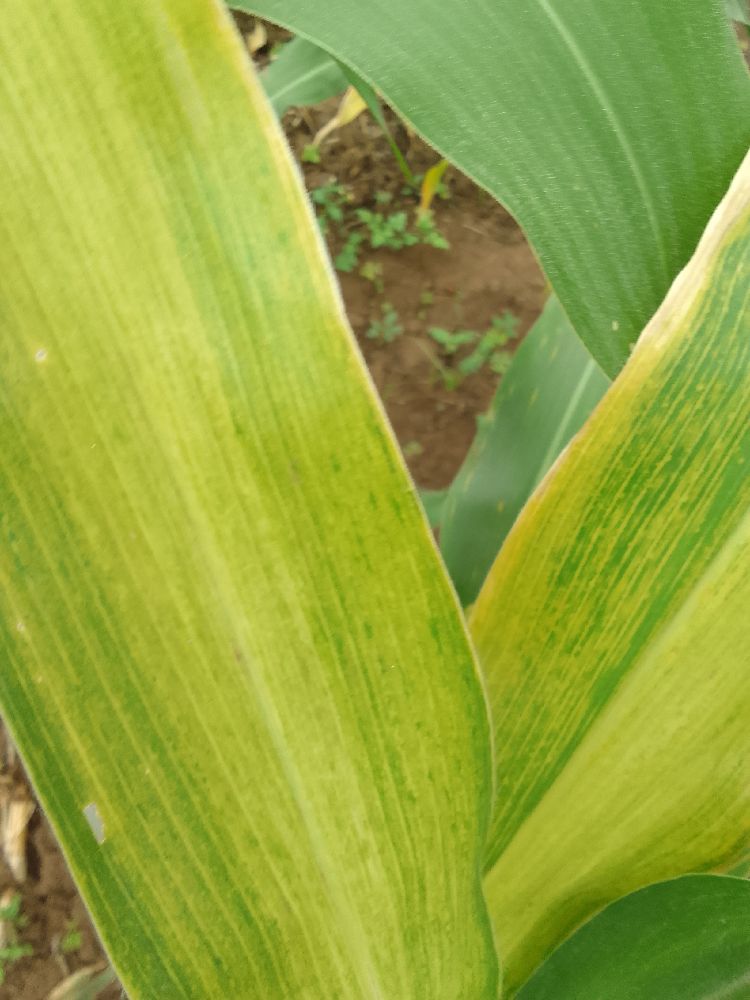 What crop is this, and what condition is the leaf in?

maize, maize lethal necrosis
